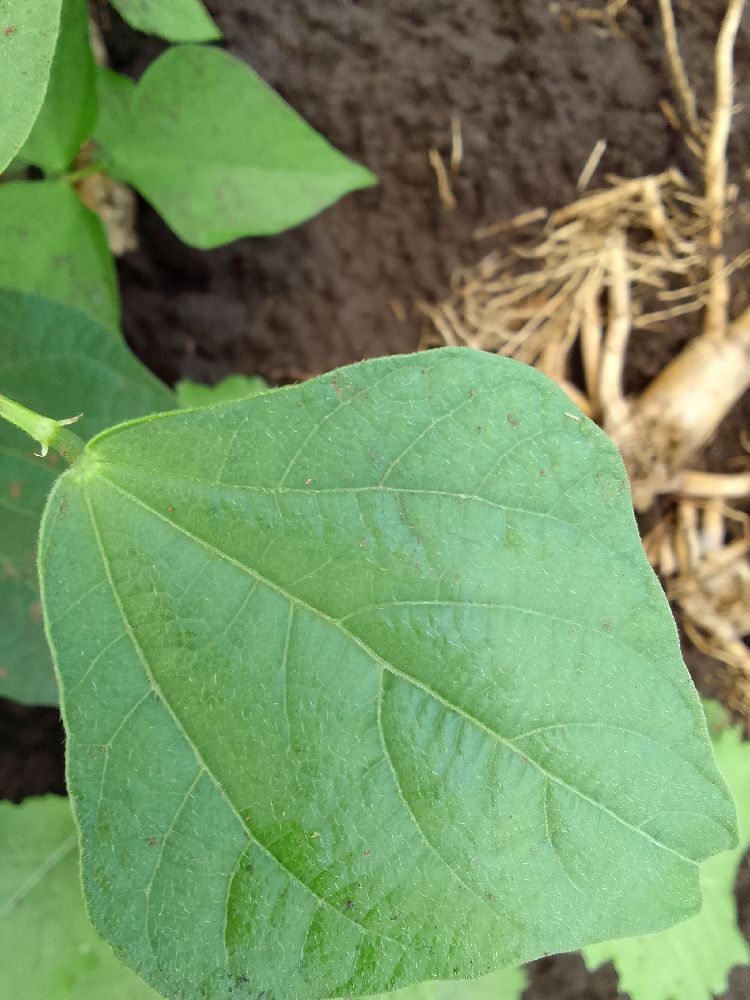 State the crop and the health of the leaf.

common bean, healthy
